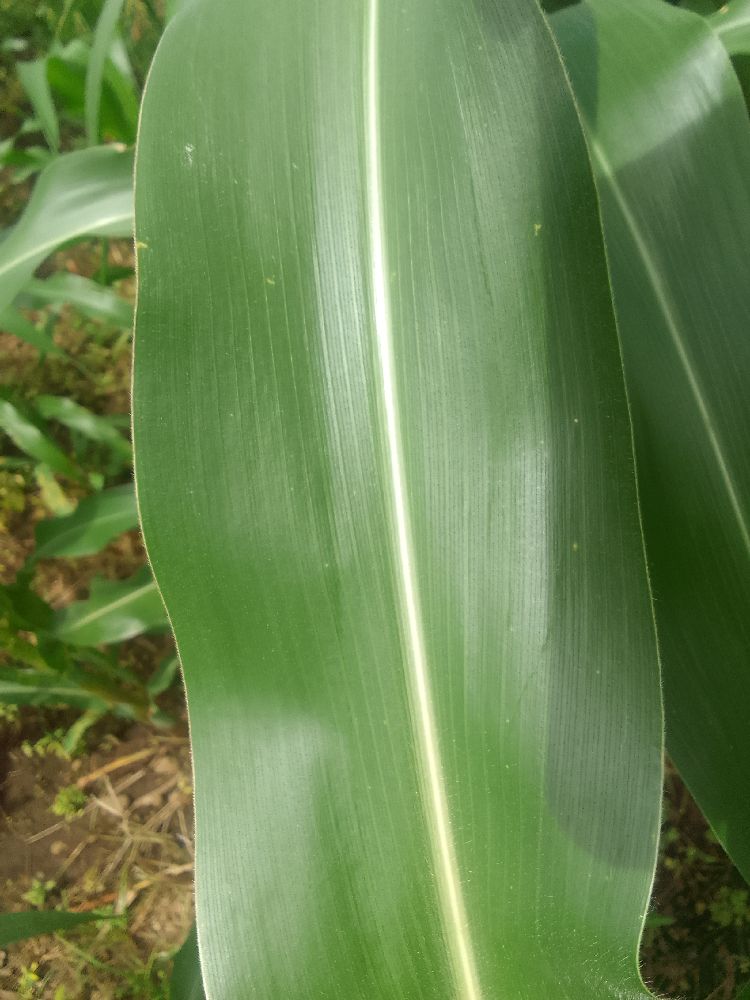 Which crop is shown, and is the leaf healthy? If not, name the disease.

maize, healthy
